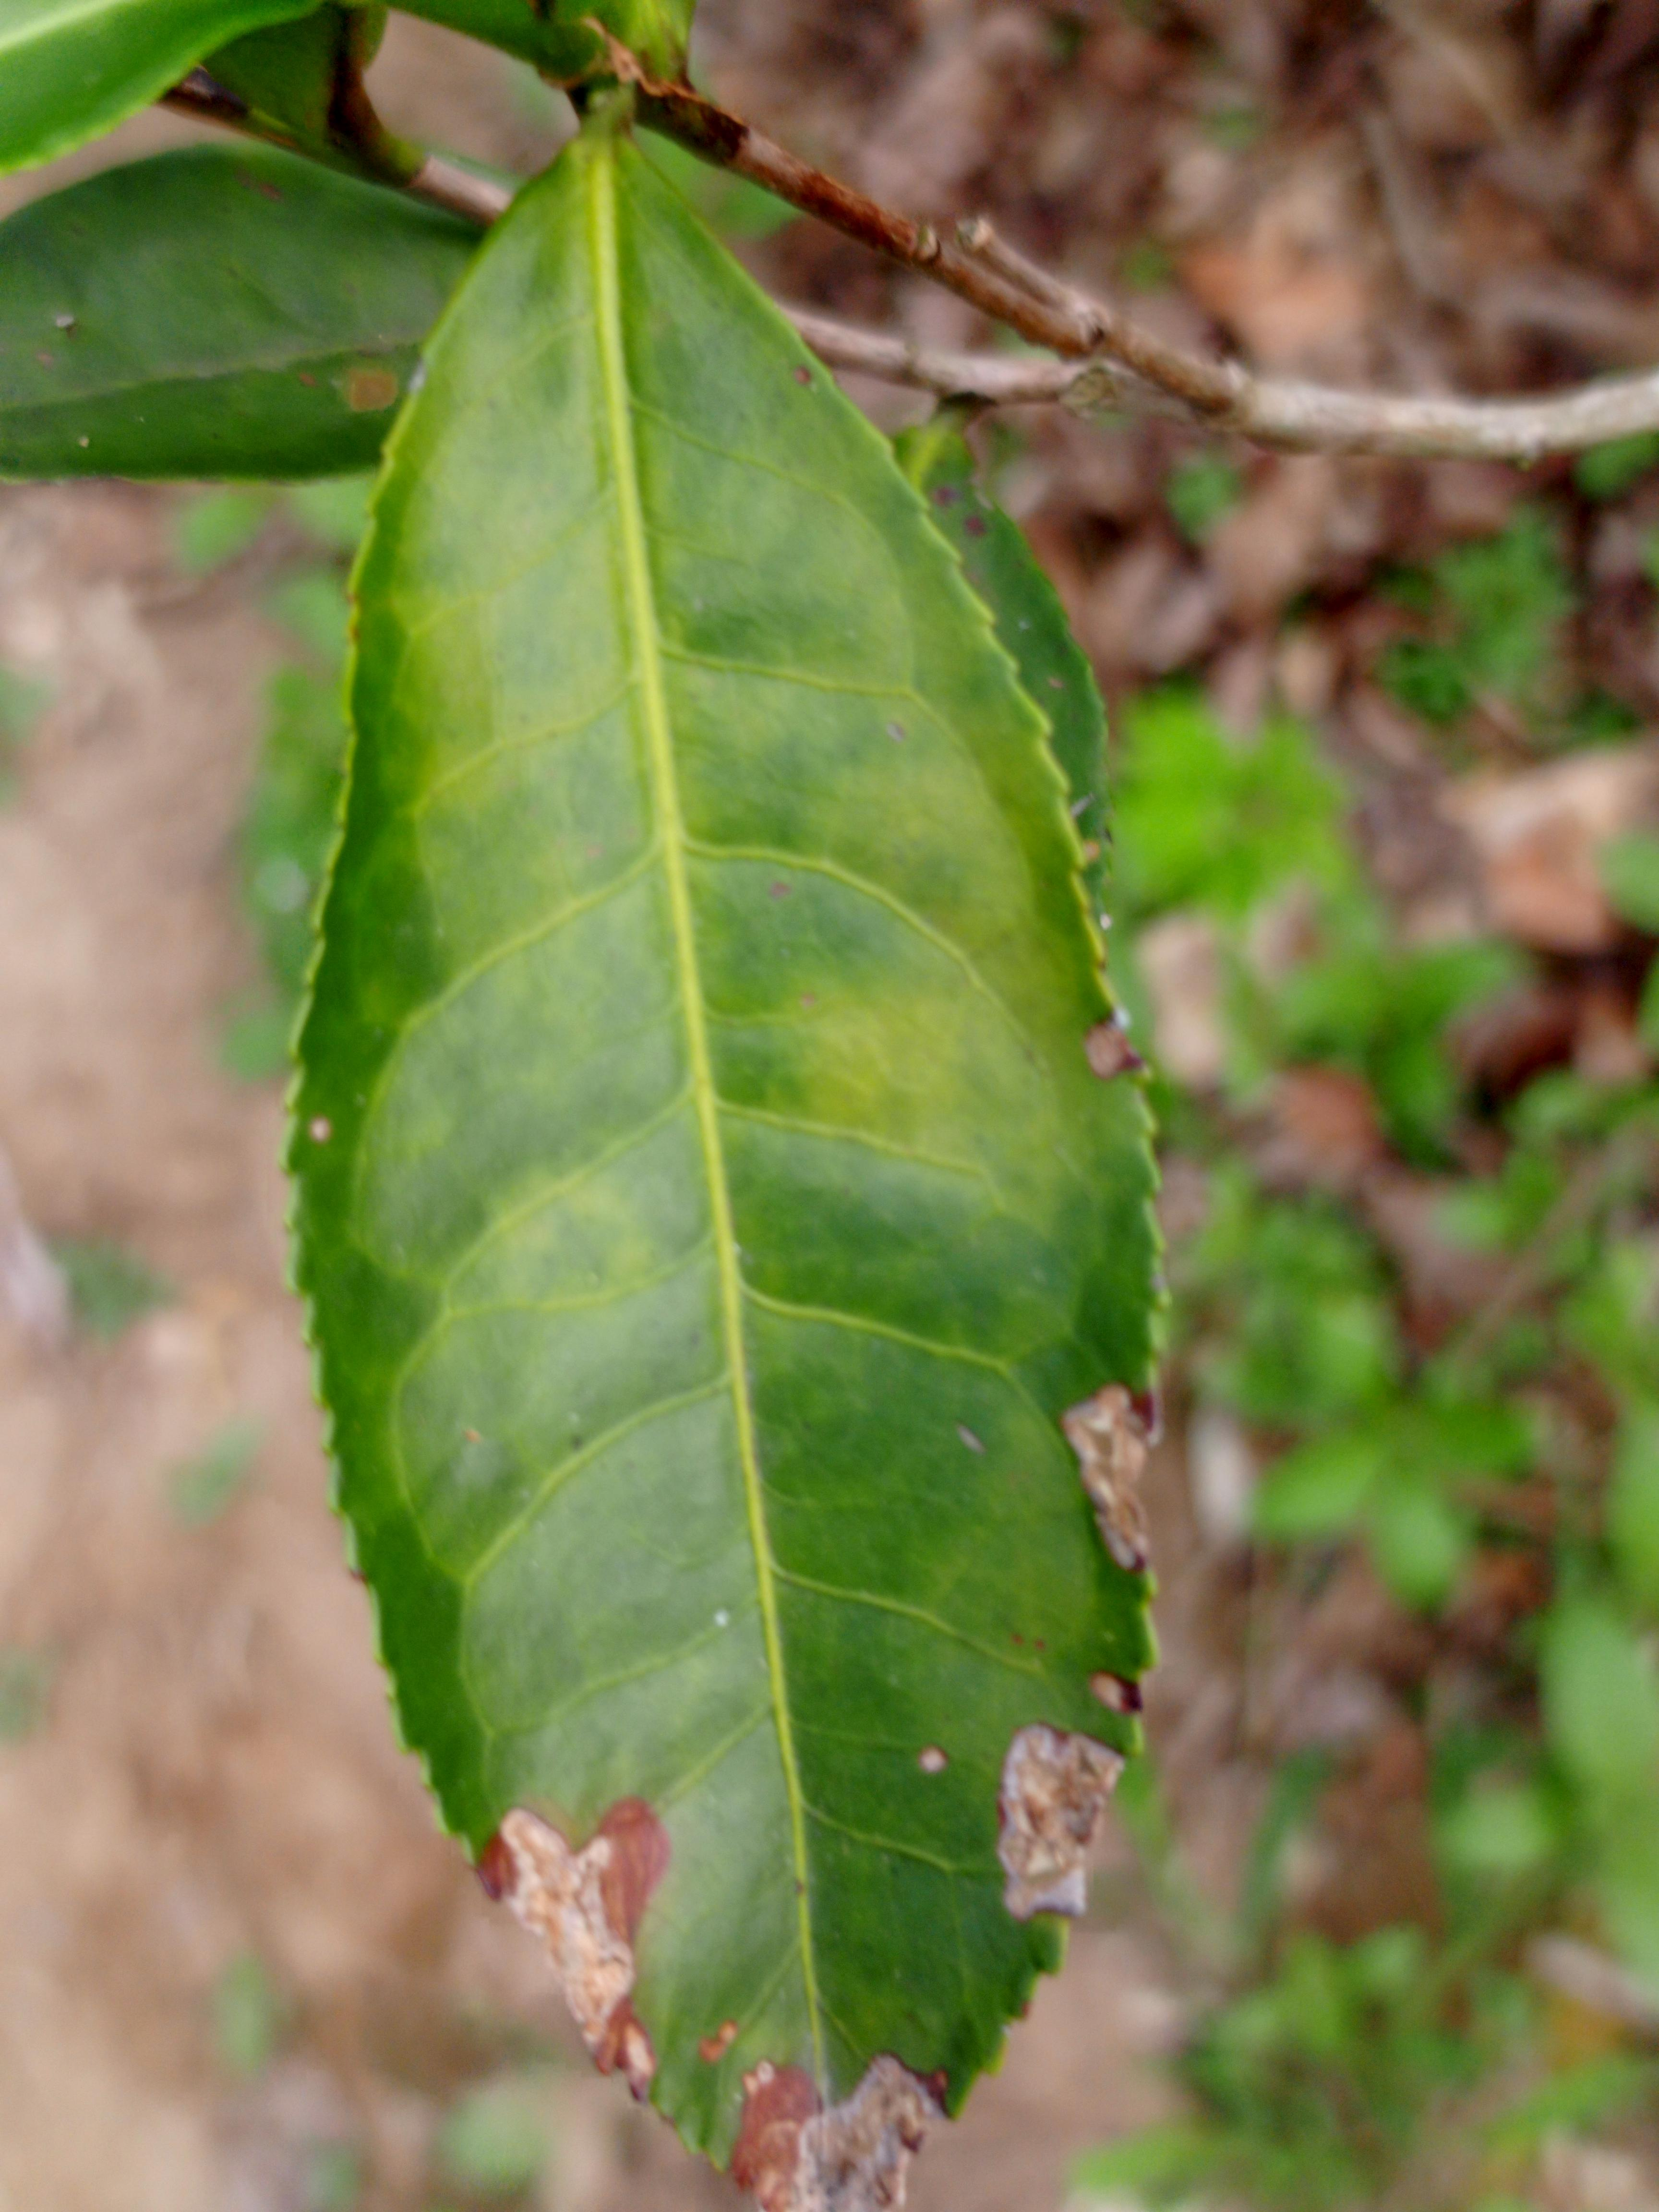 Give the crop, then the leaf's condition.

tea, blight
